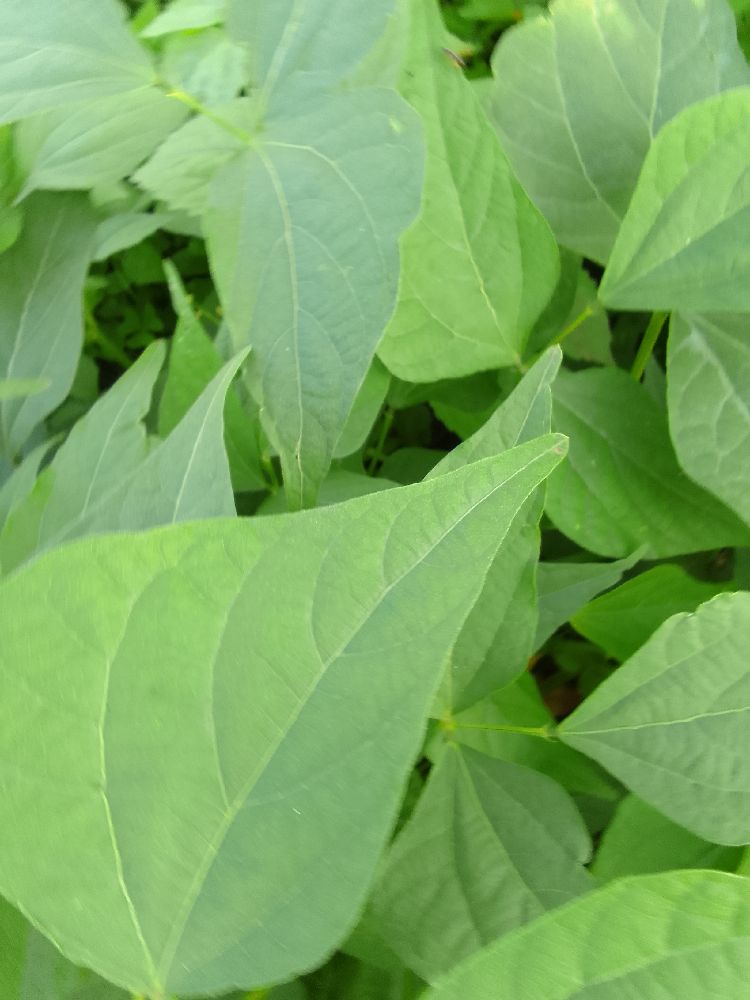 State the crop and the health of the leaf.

common bean, healthy
